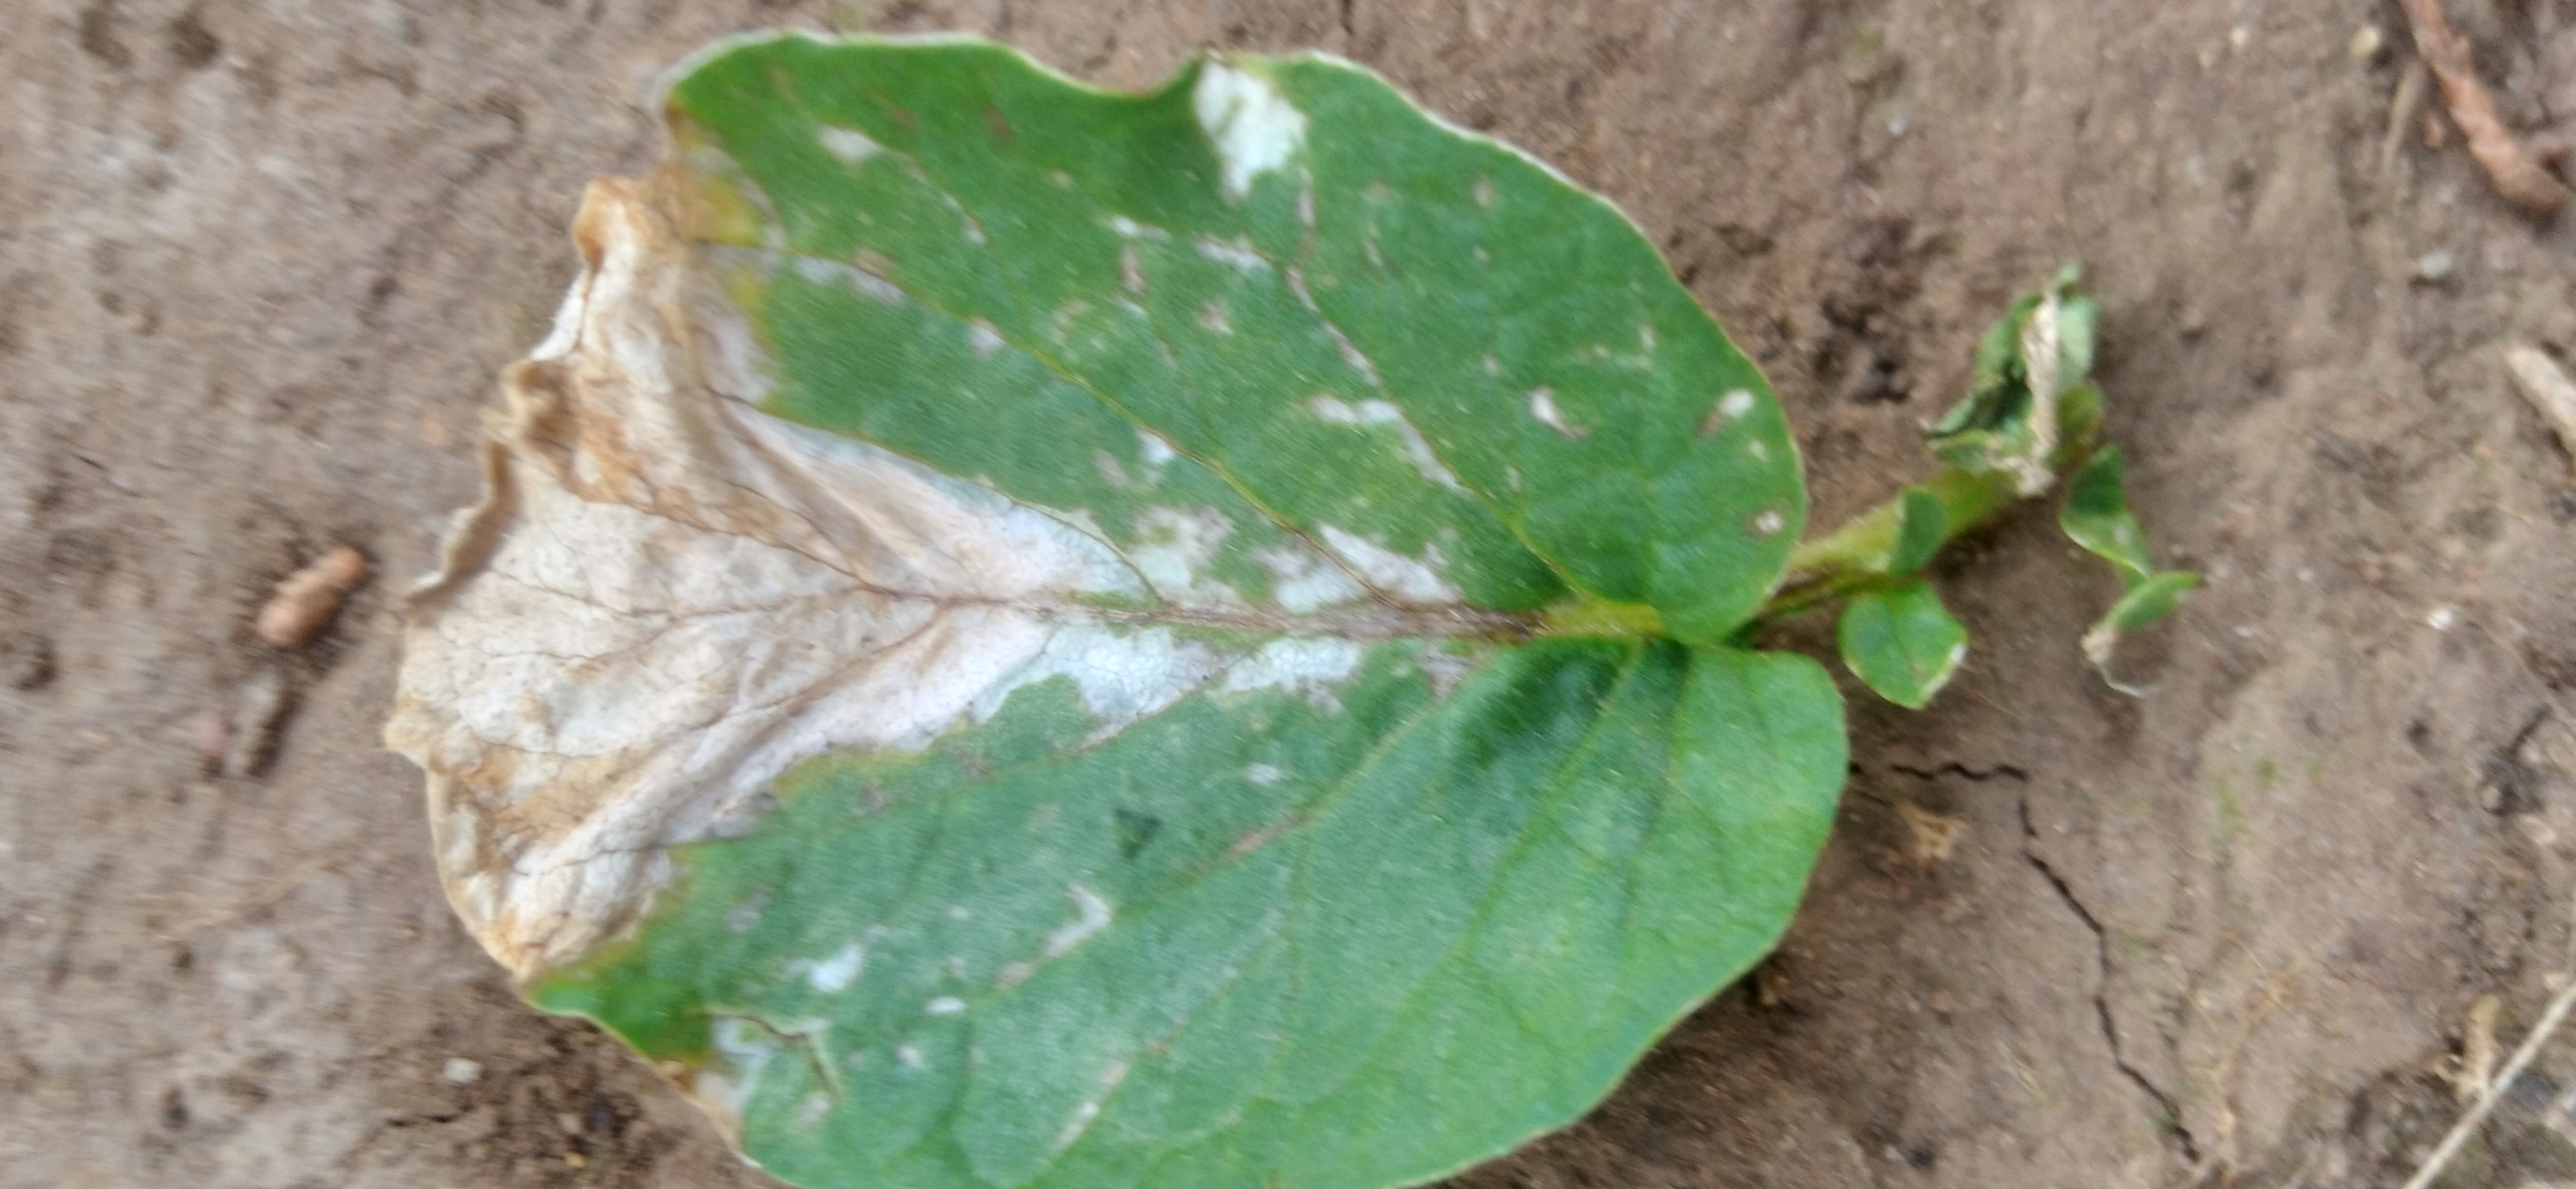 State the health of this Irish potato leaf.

early blight
